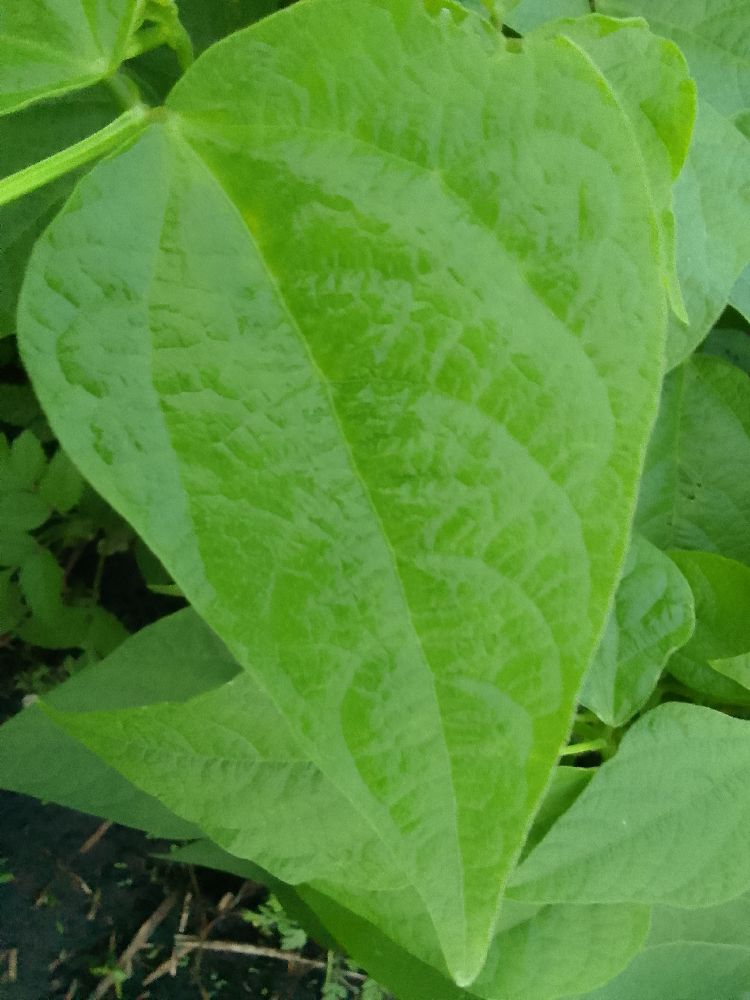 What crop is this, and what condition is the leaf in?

common bean, healthy
